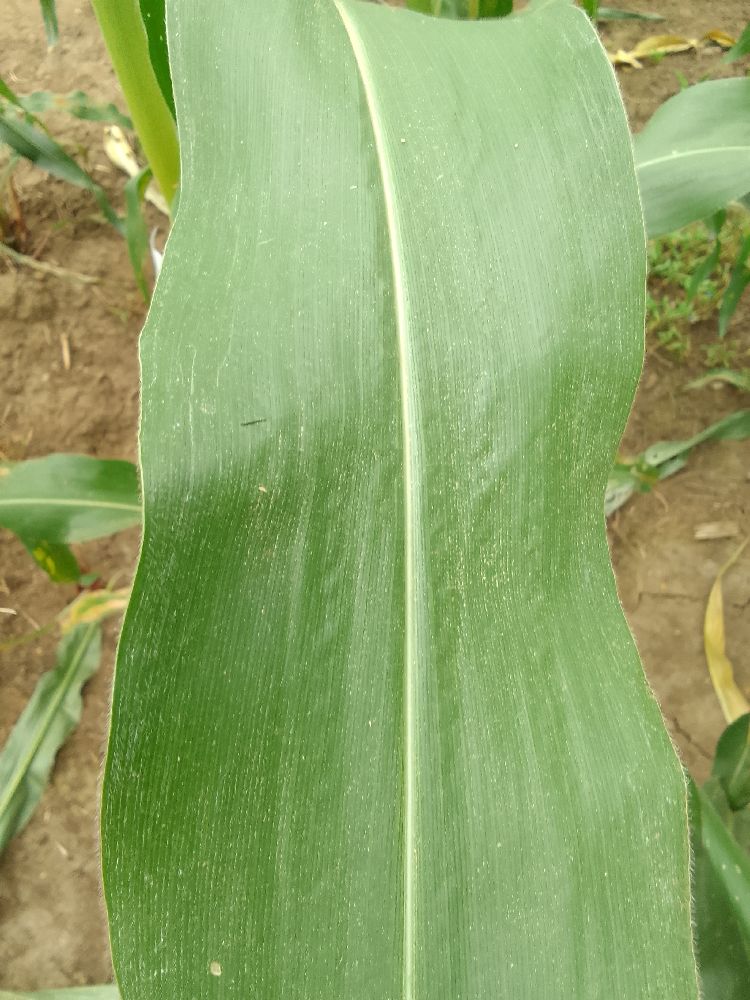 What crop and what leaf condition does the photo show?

maize, healthy
